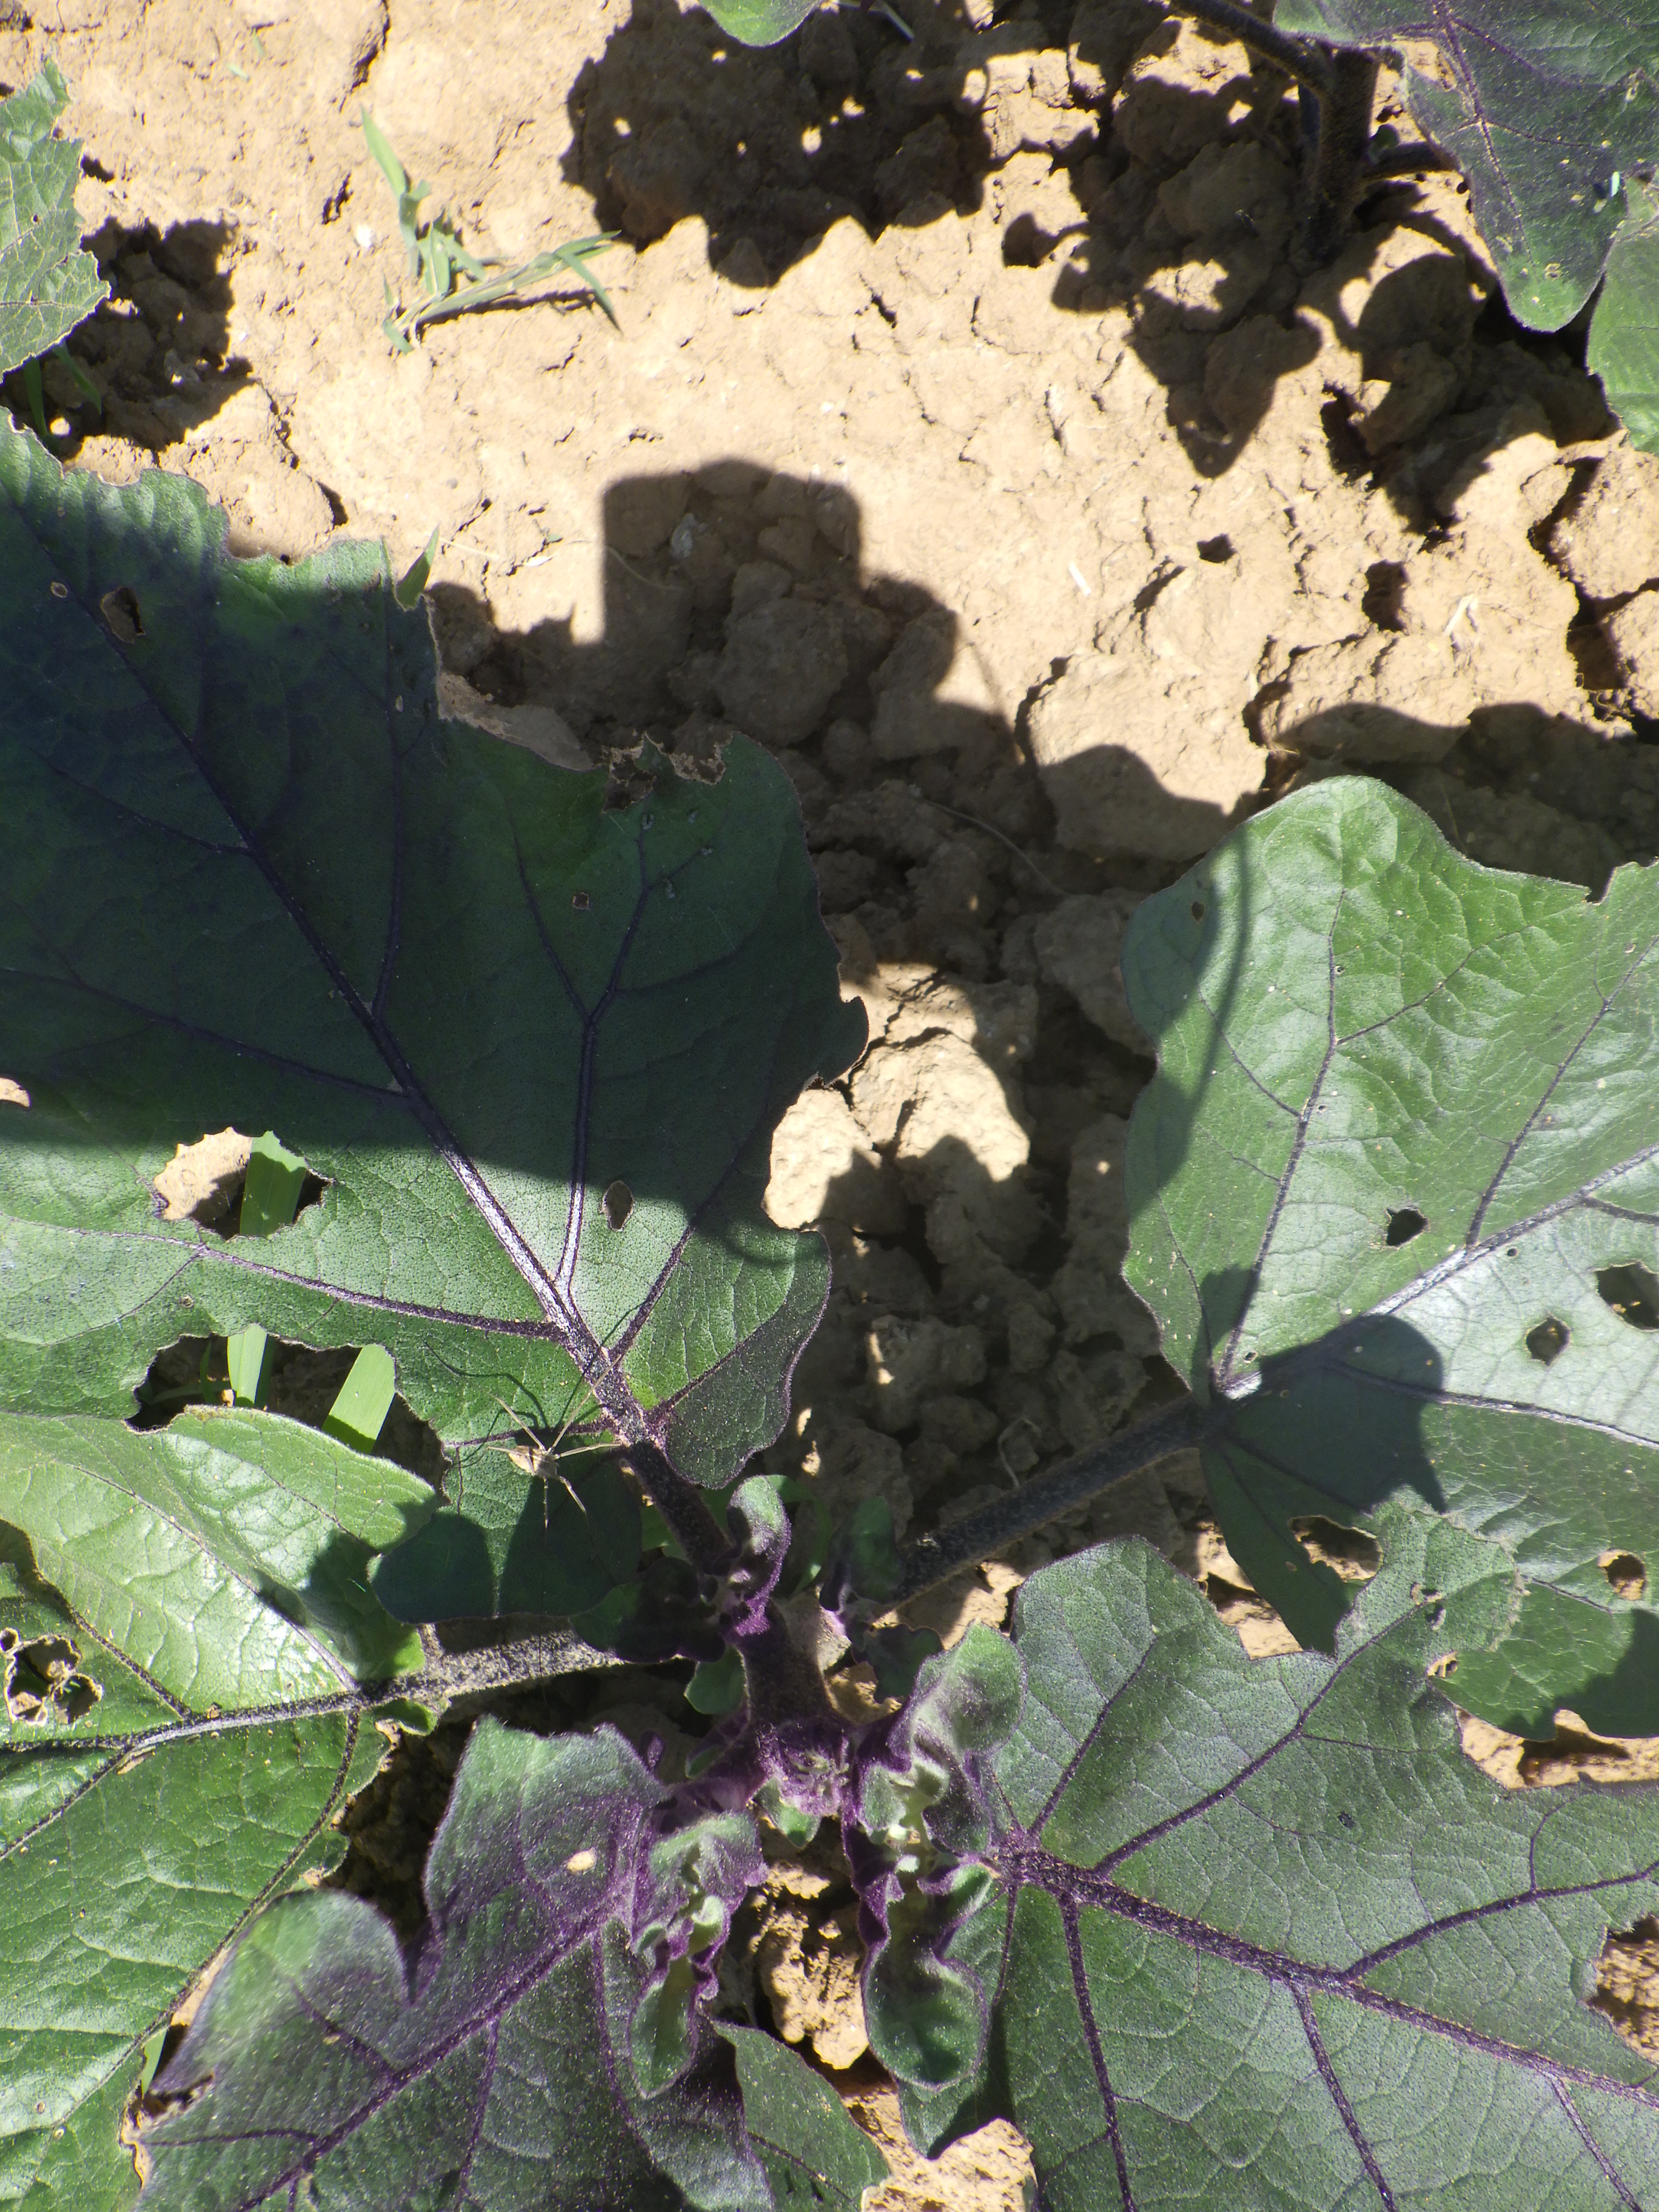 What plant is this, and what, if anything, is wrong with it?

aubergine, colorado potato beetle, opiliones
